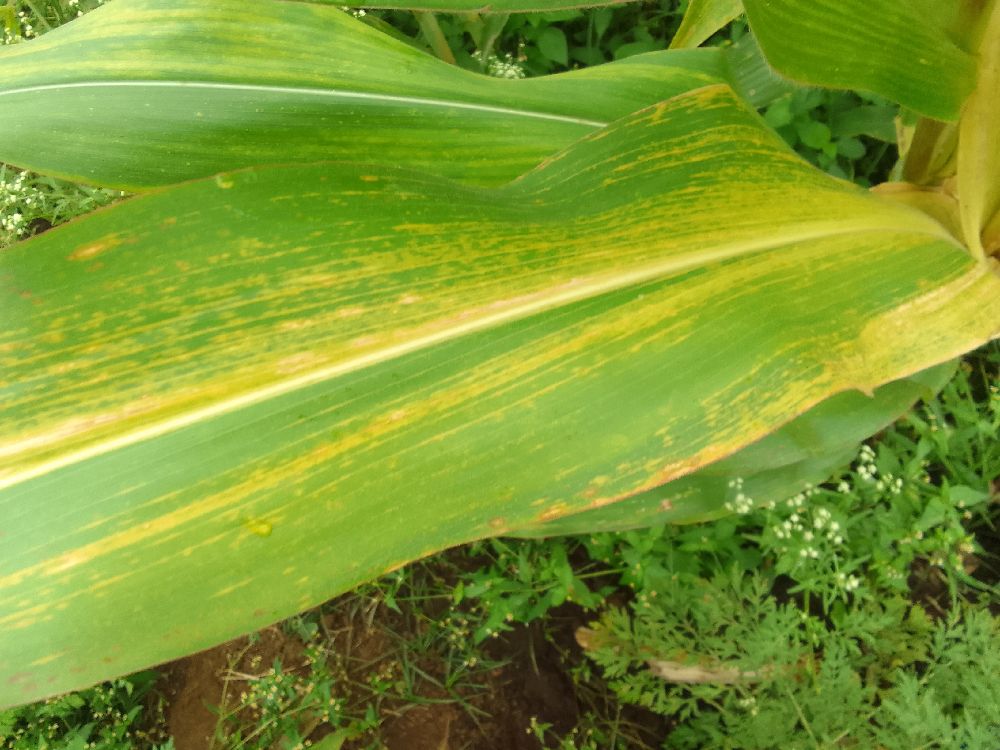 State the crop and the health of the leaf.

maize, maize lethal necrosis
